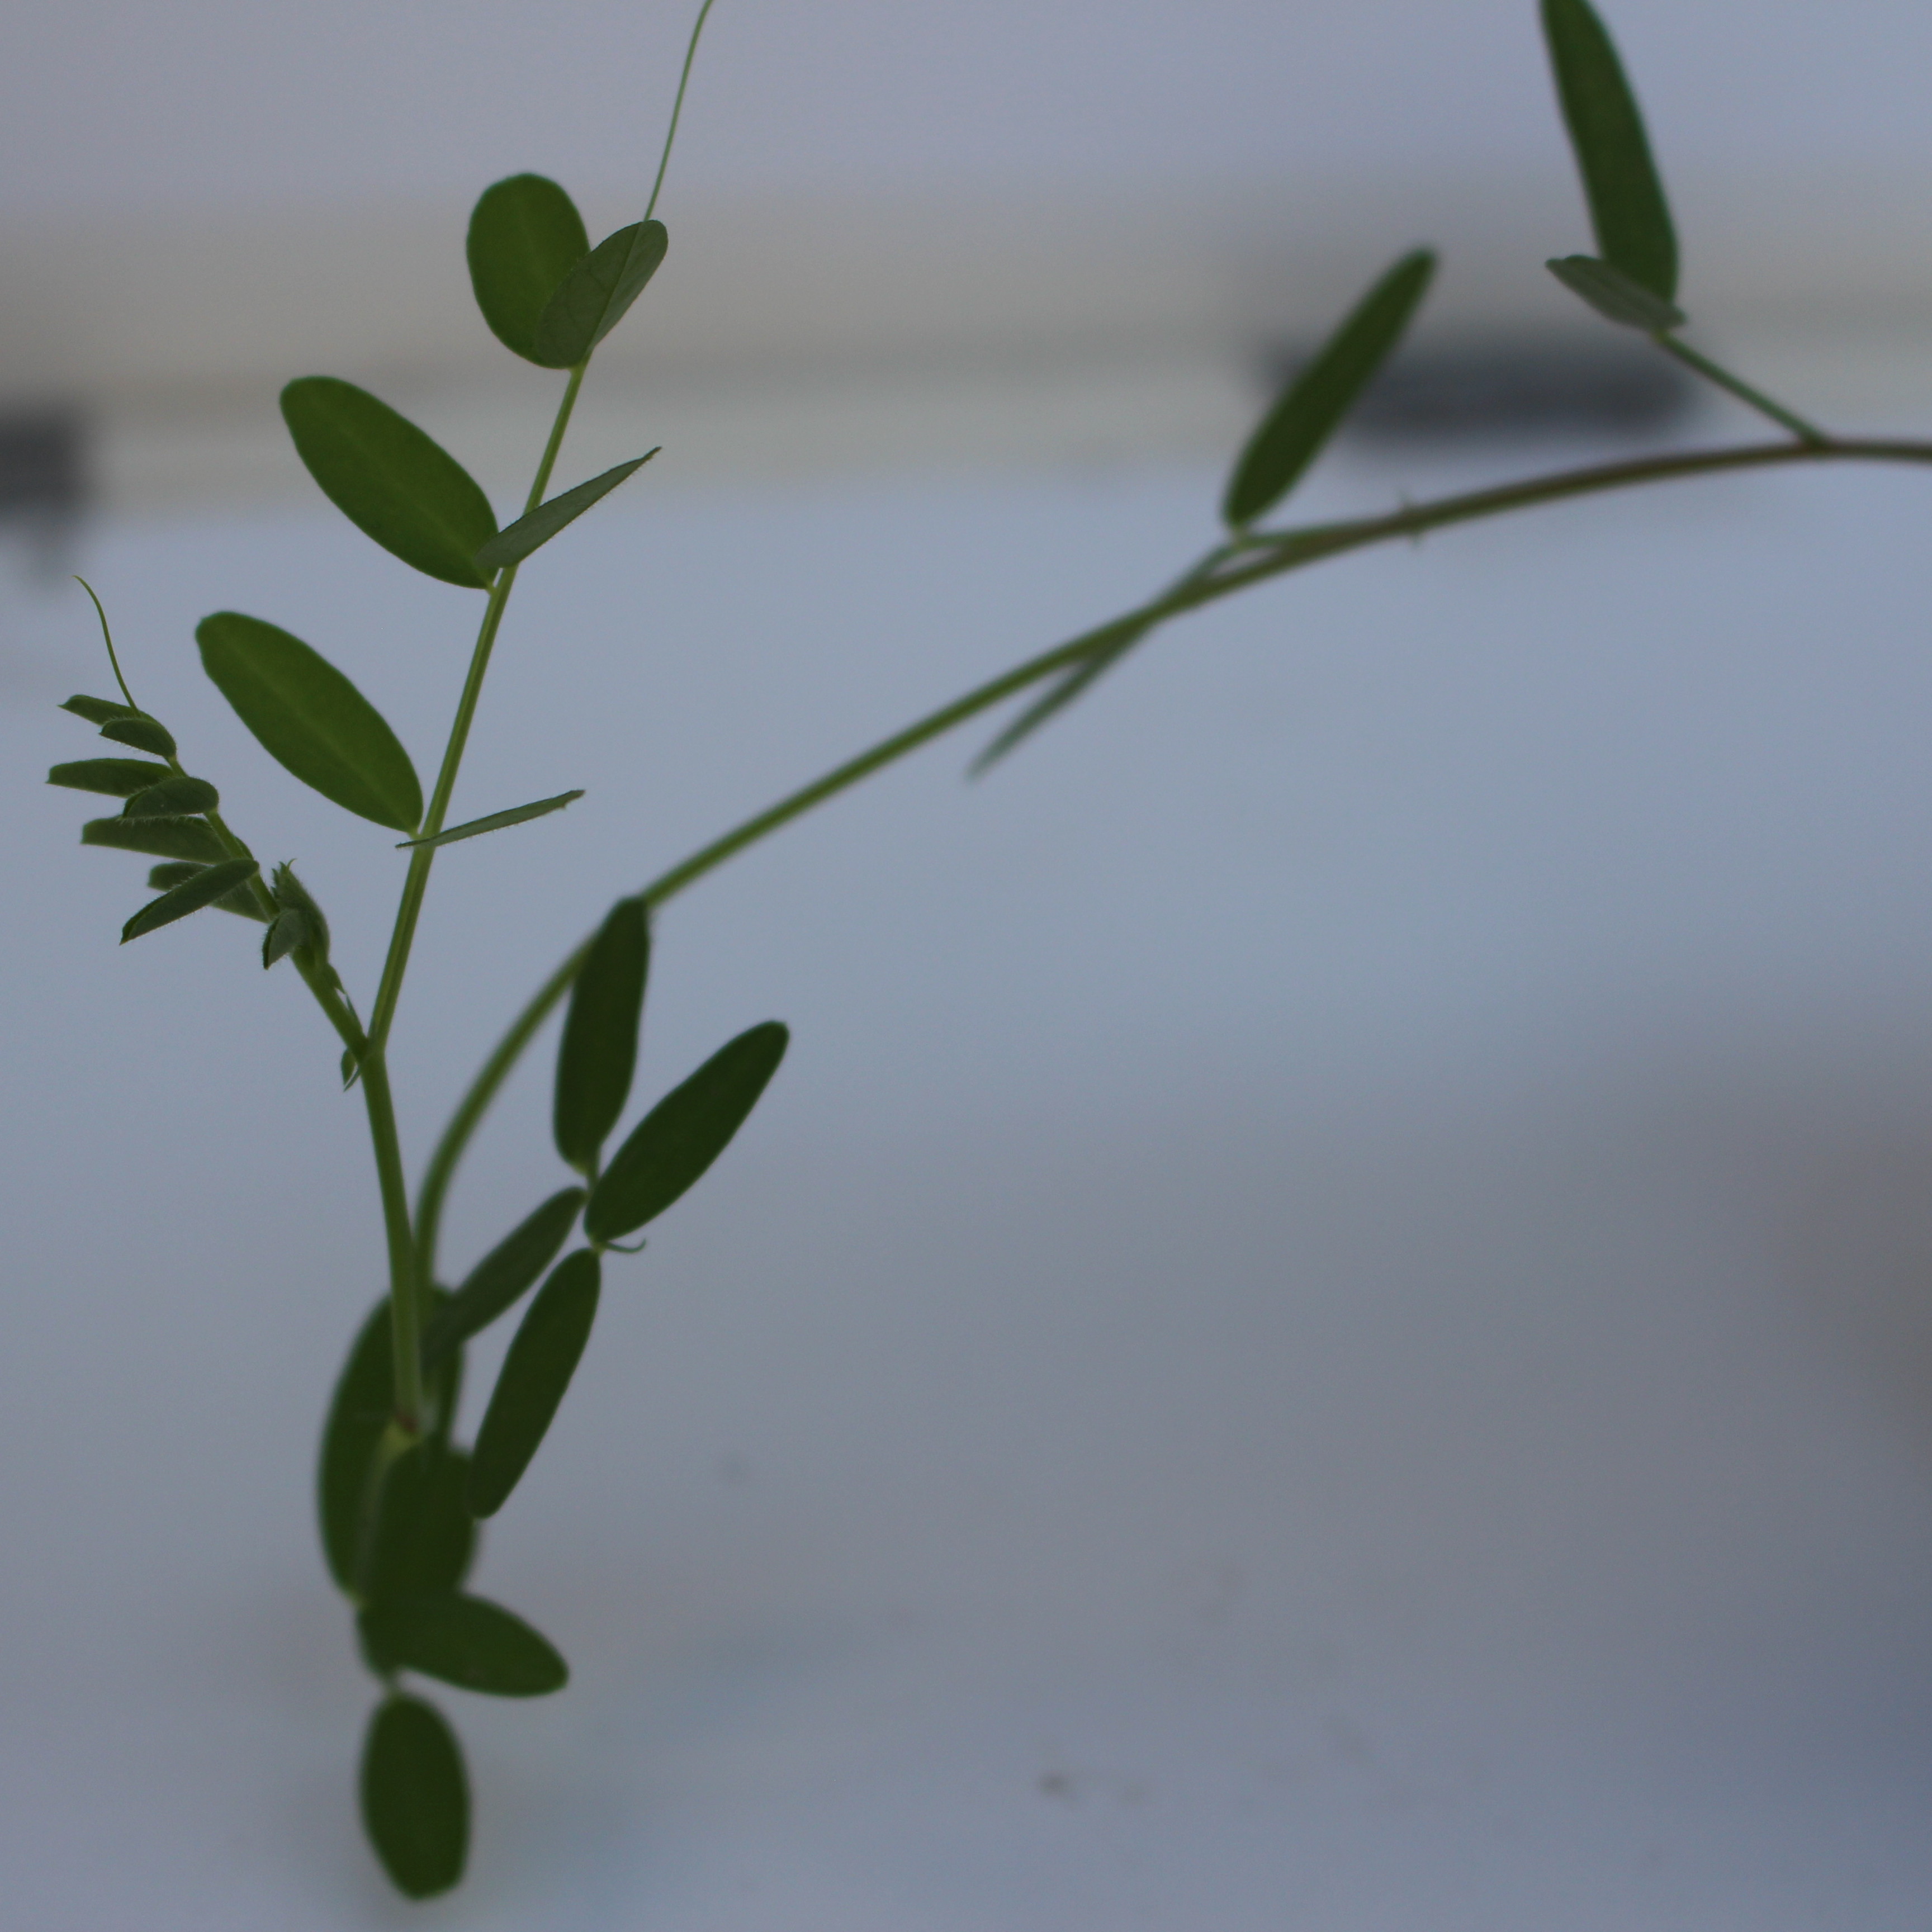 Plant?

Vicia sativa
